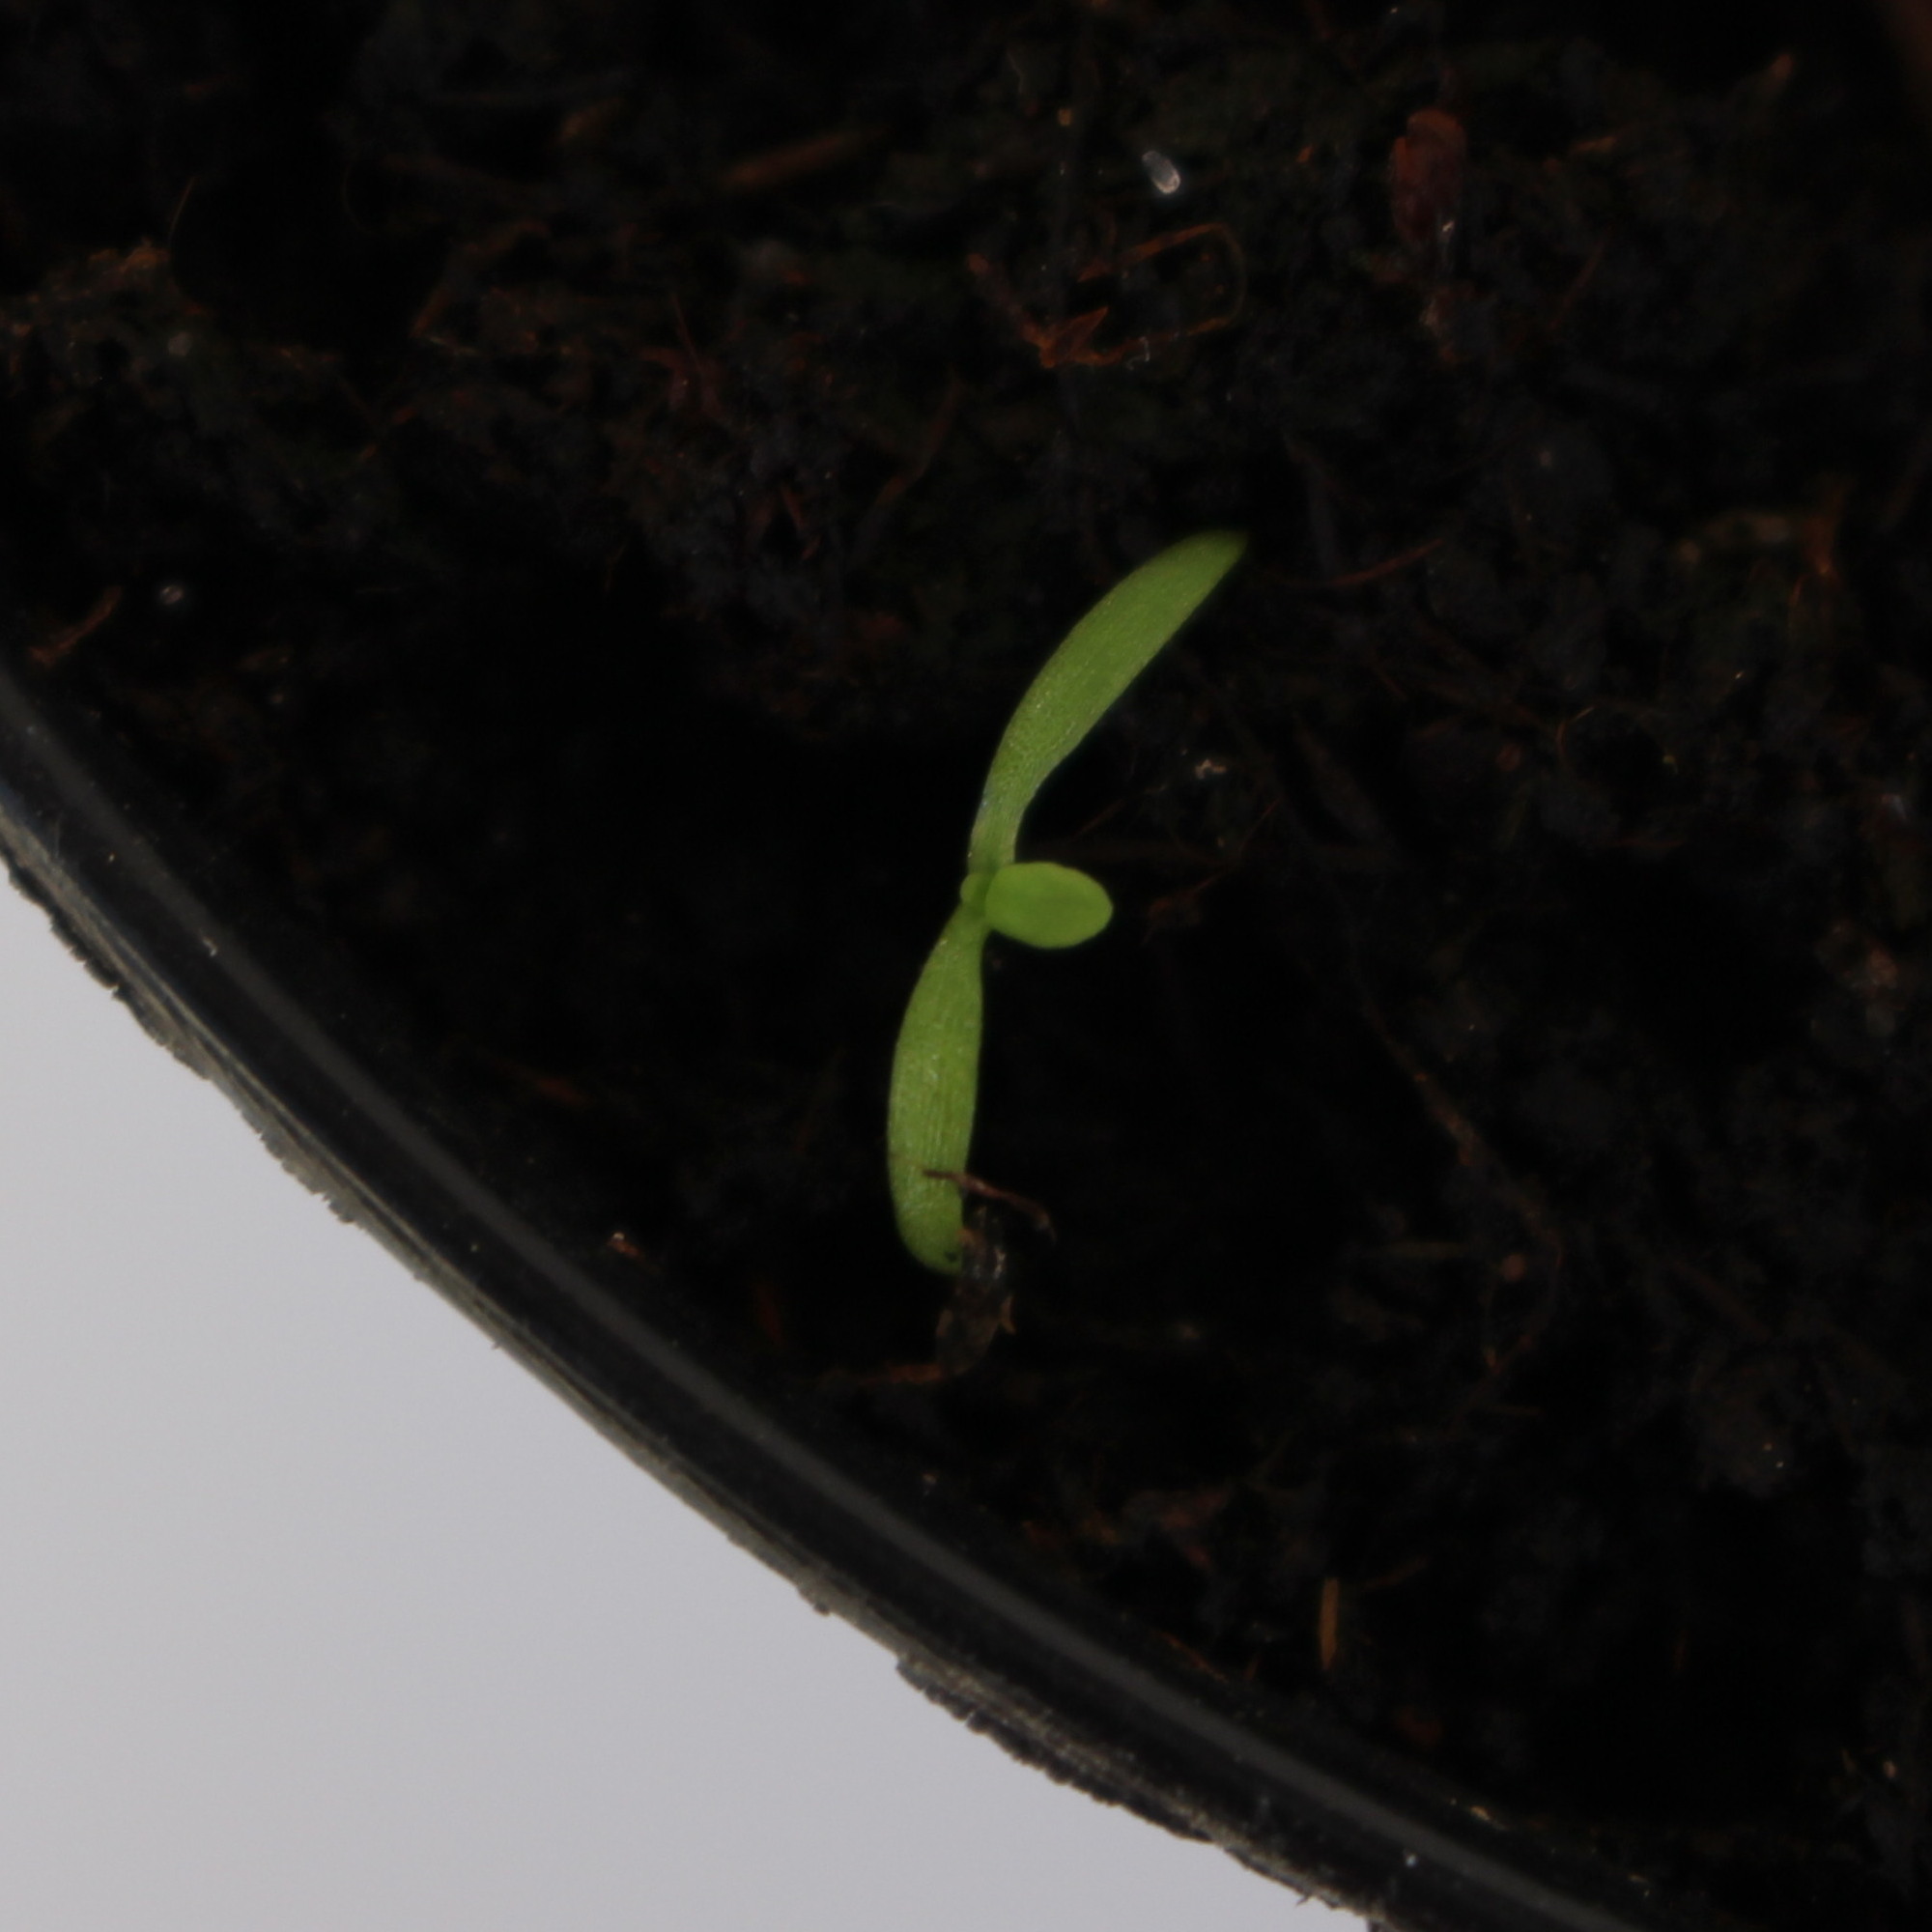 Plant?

Papaver rhoeas
